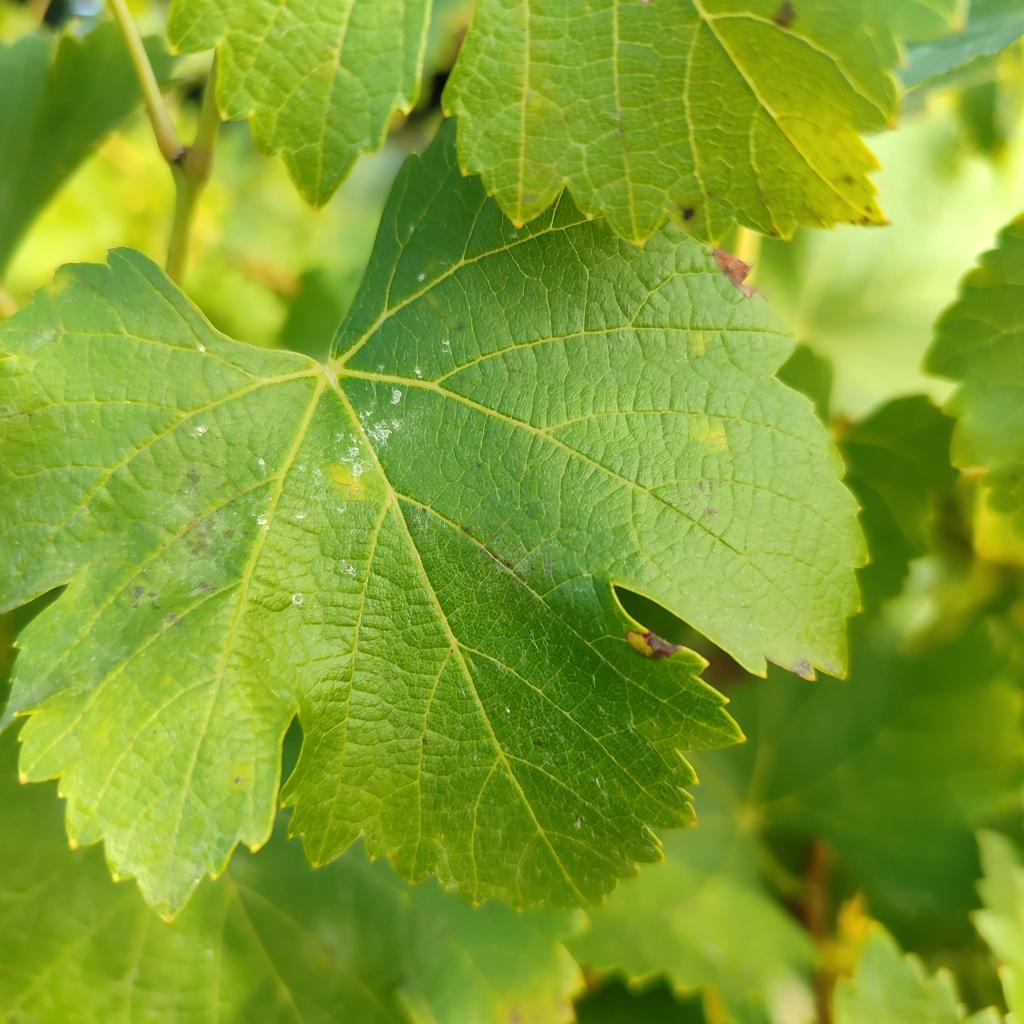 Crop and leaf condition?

grapevine, powdery mildew
